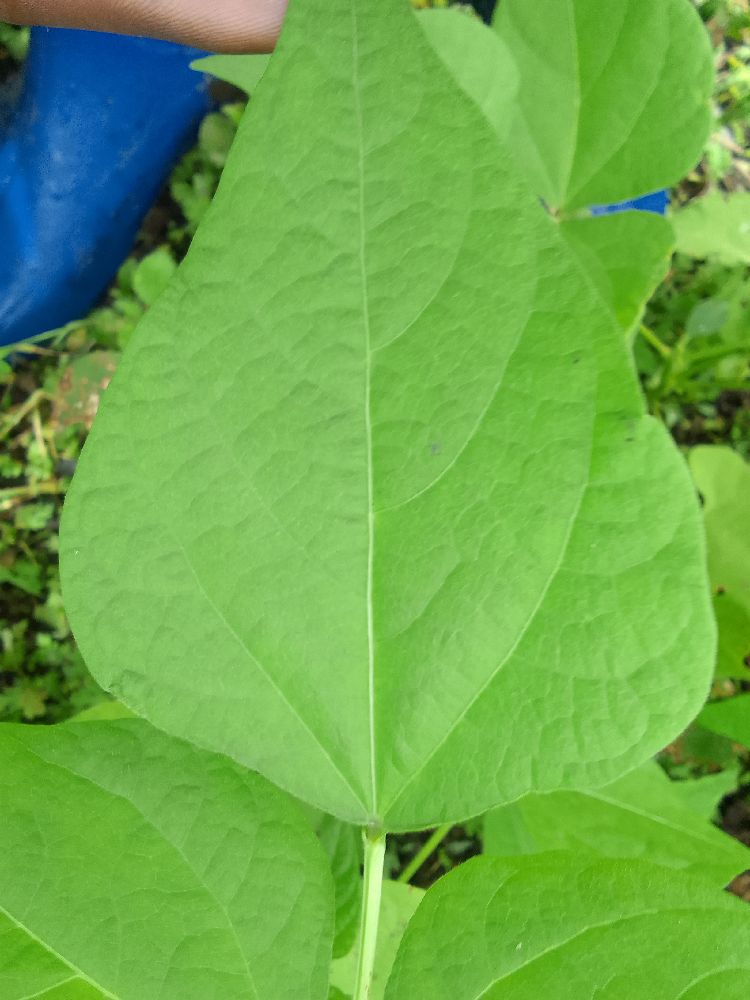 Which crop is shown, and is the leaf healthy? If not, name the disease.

common bean, healthy
